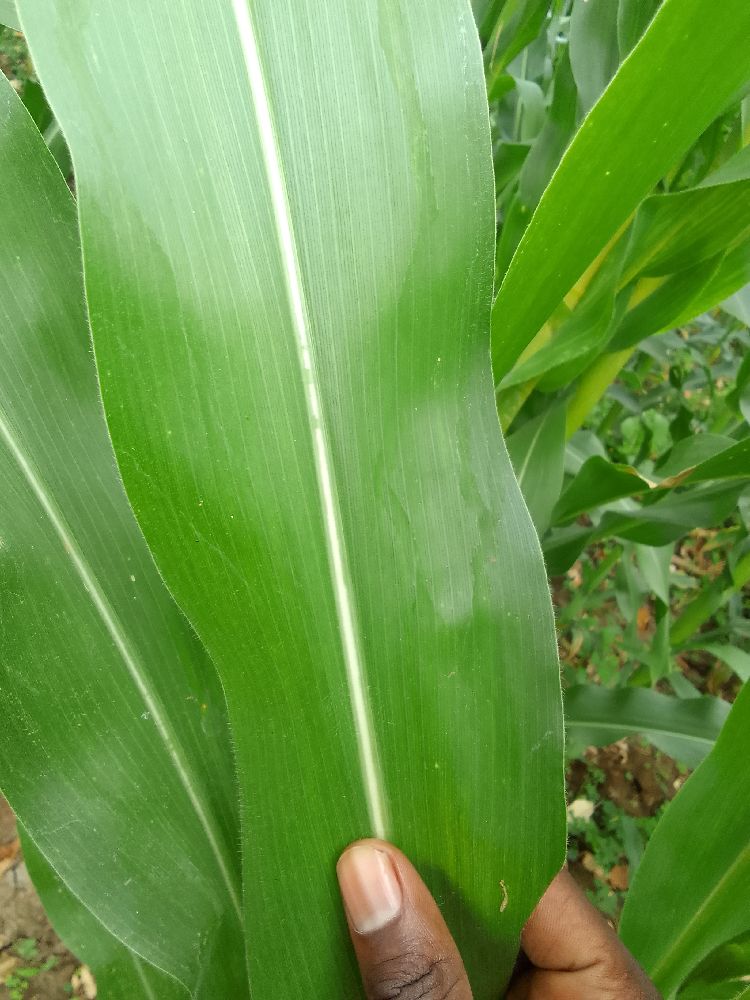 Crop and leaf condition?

maize, healthy
